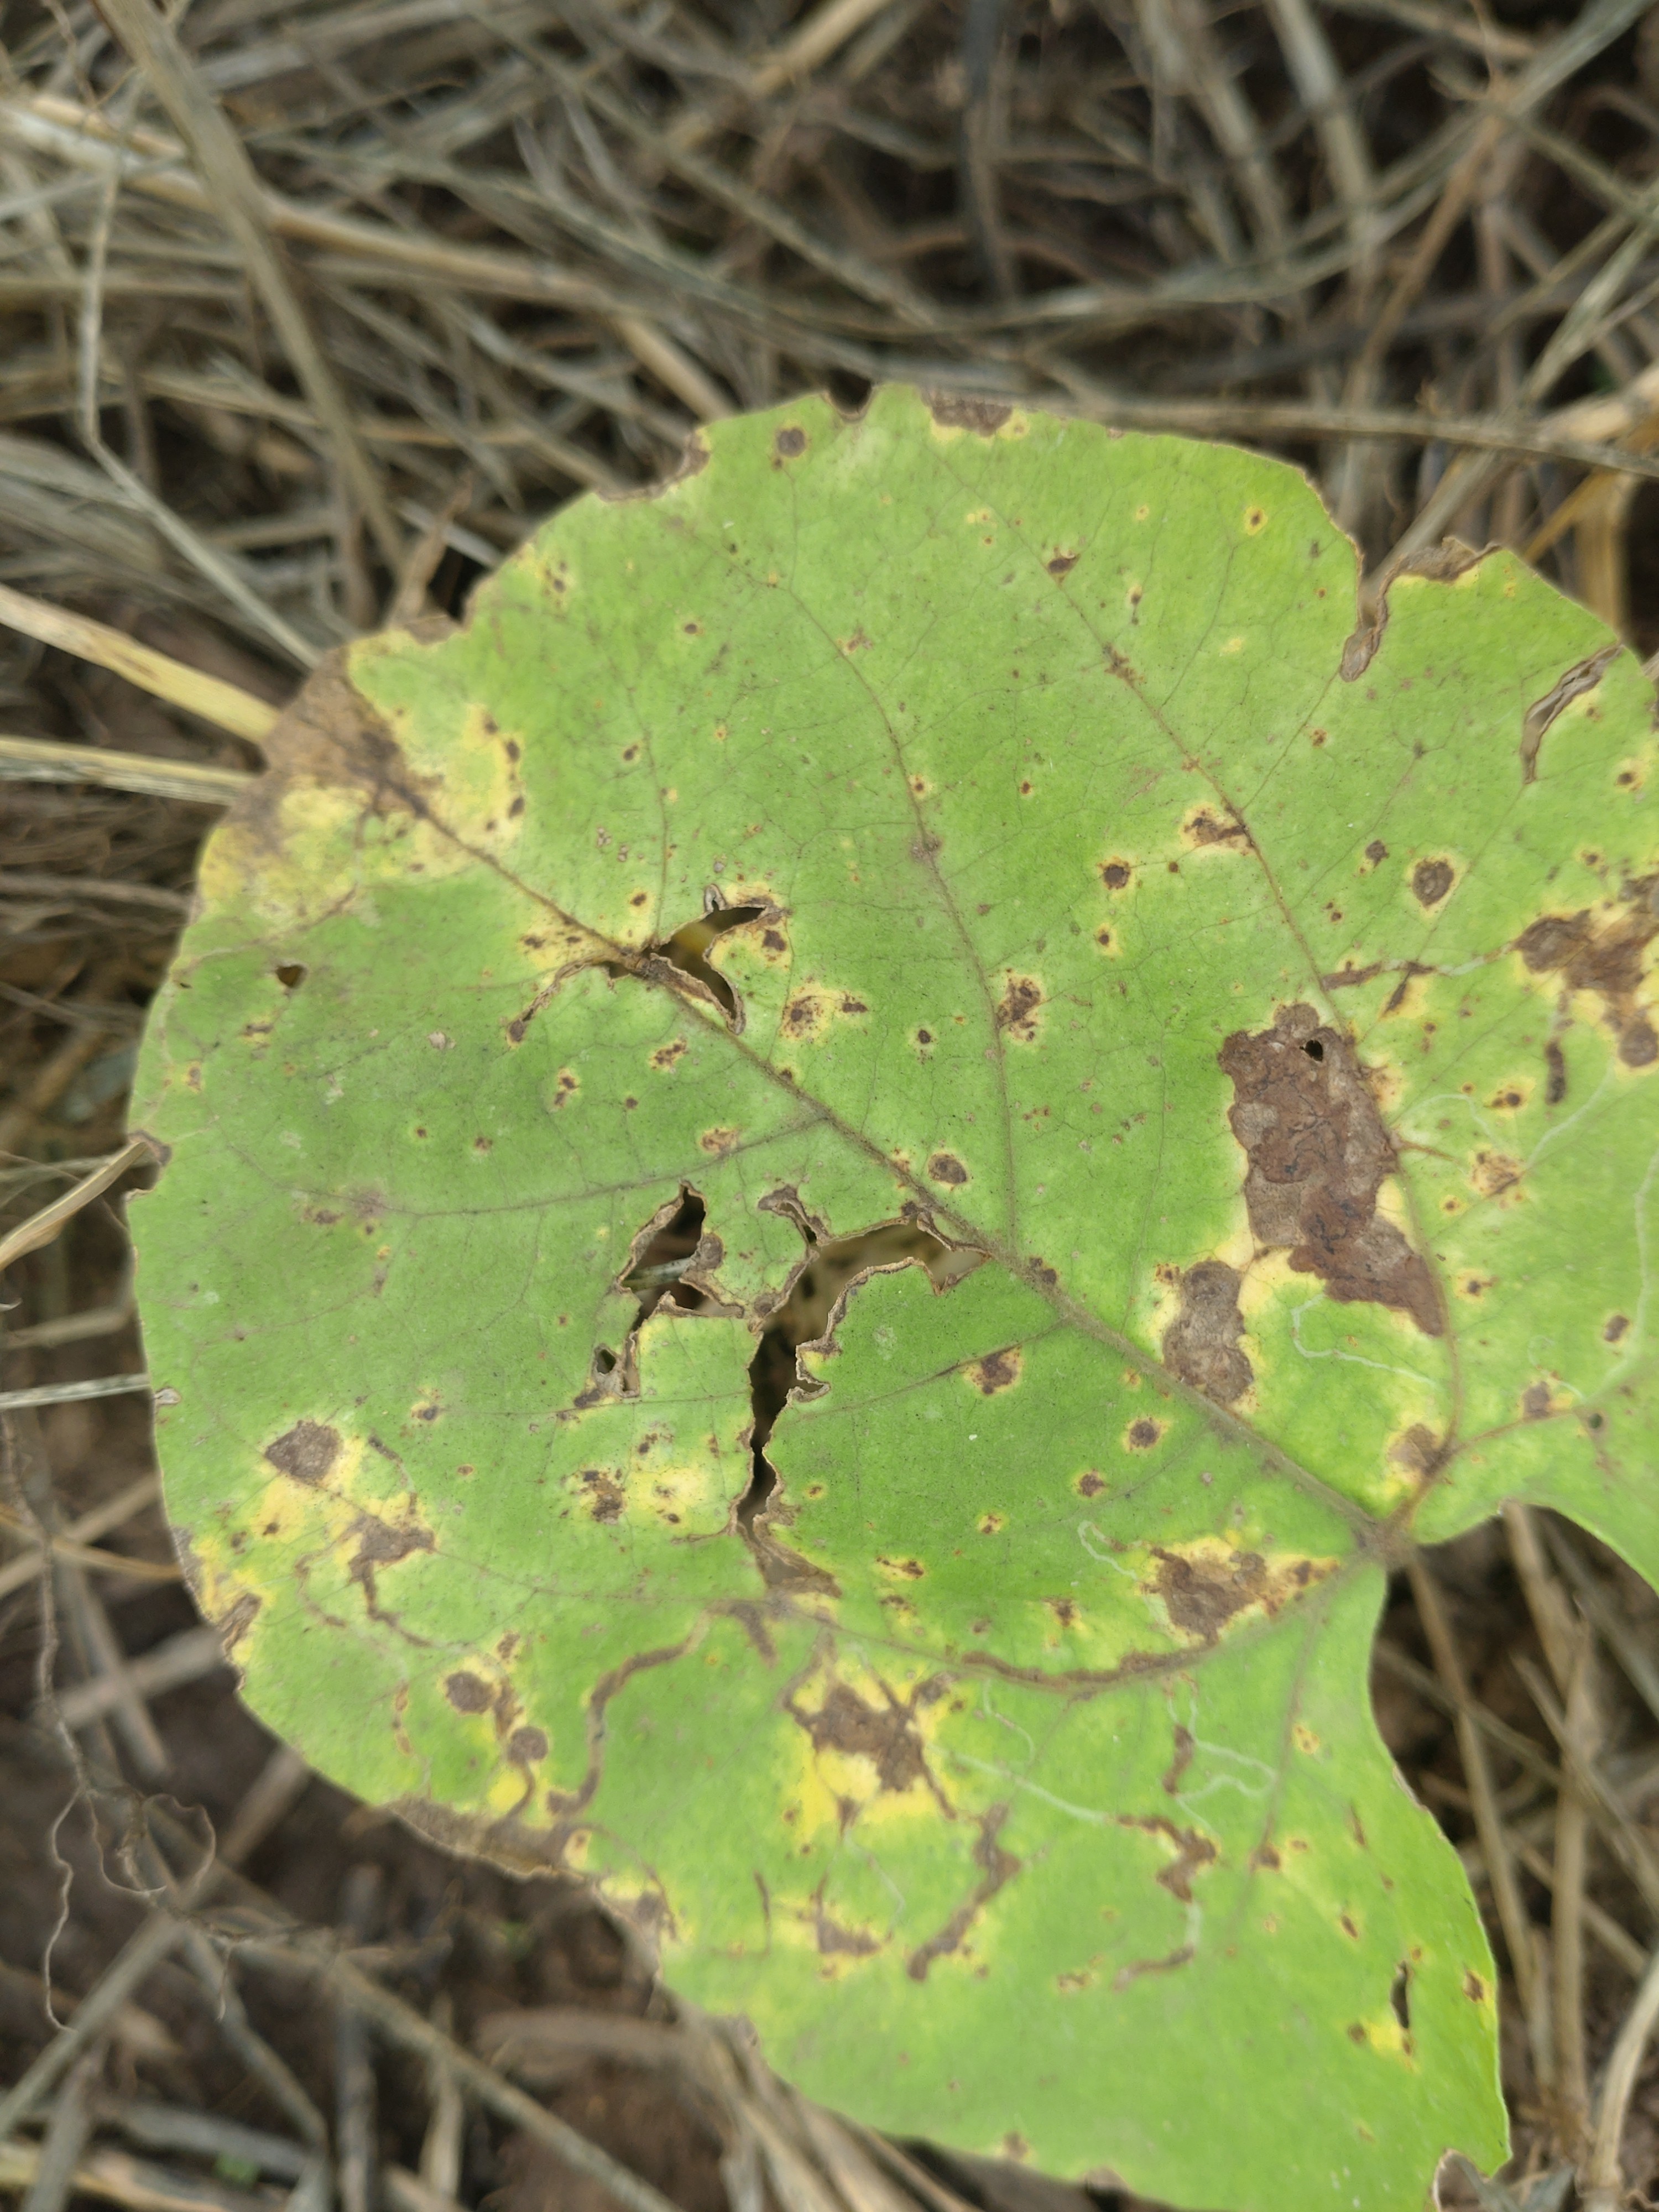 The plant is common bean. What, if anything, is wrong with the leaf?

rust
